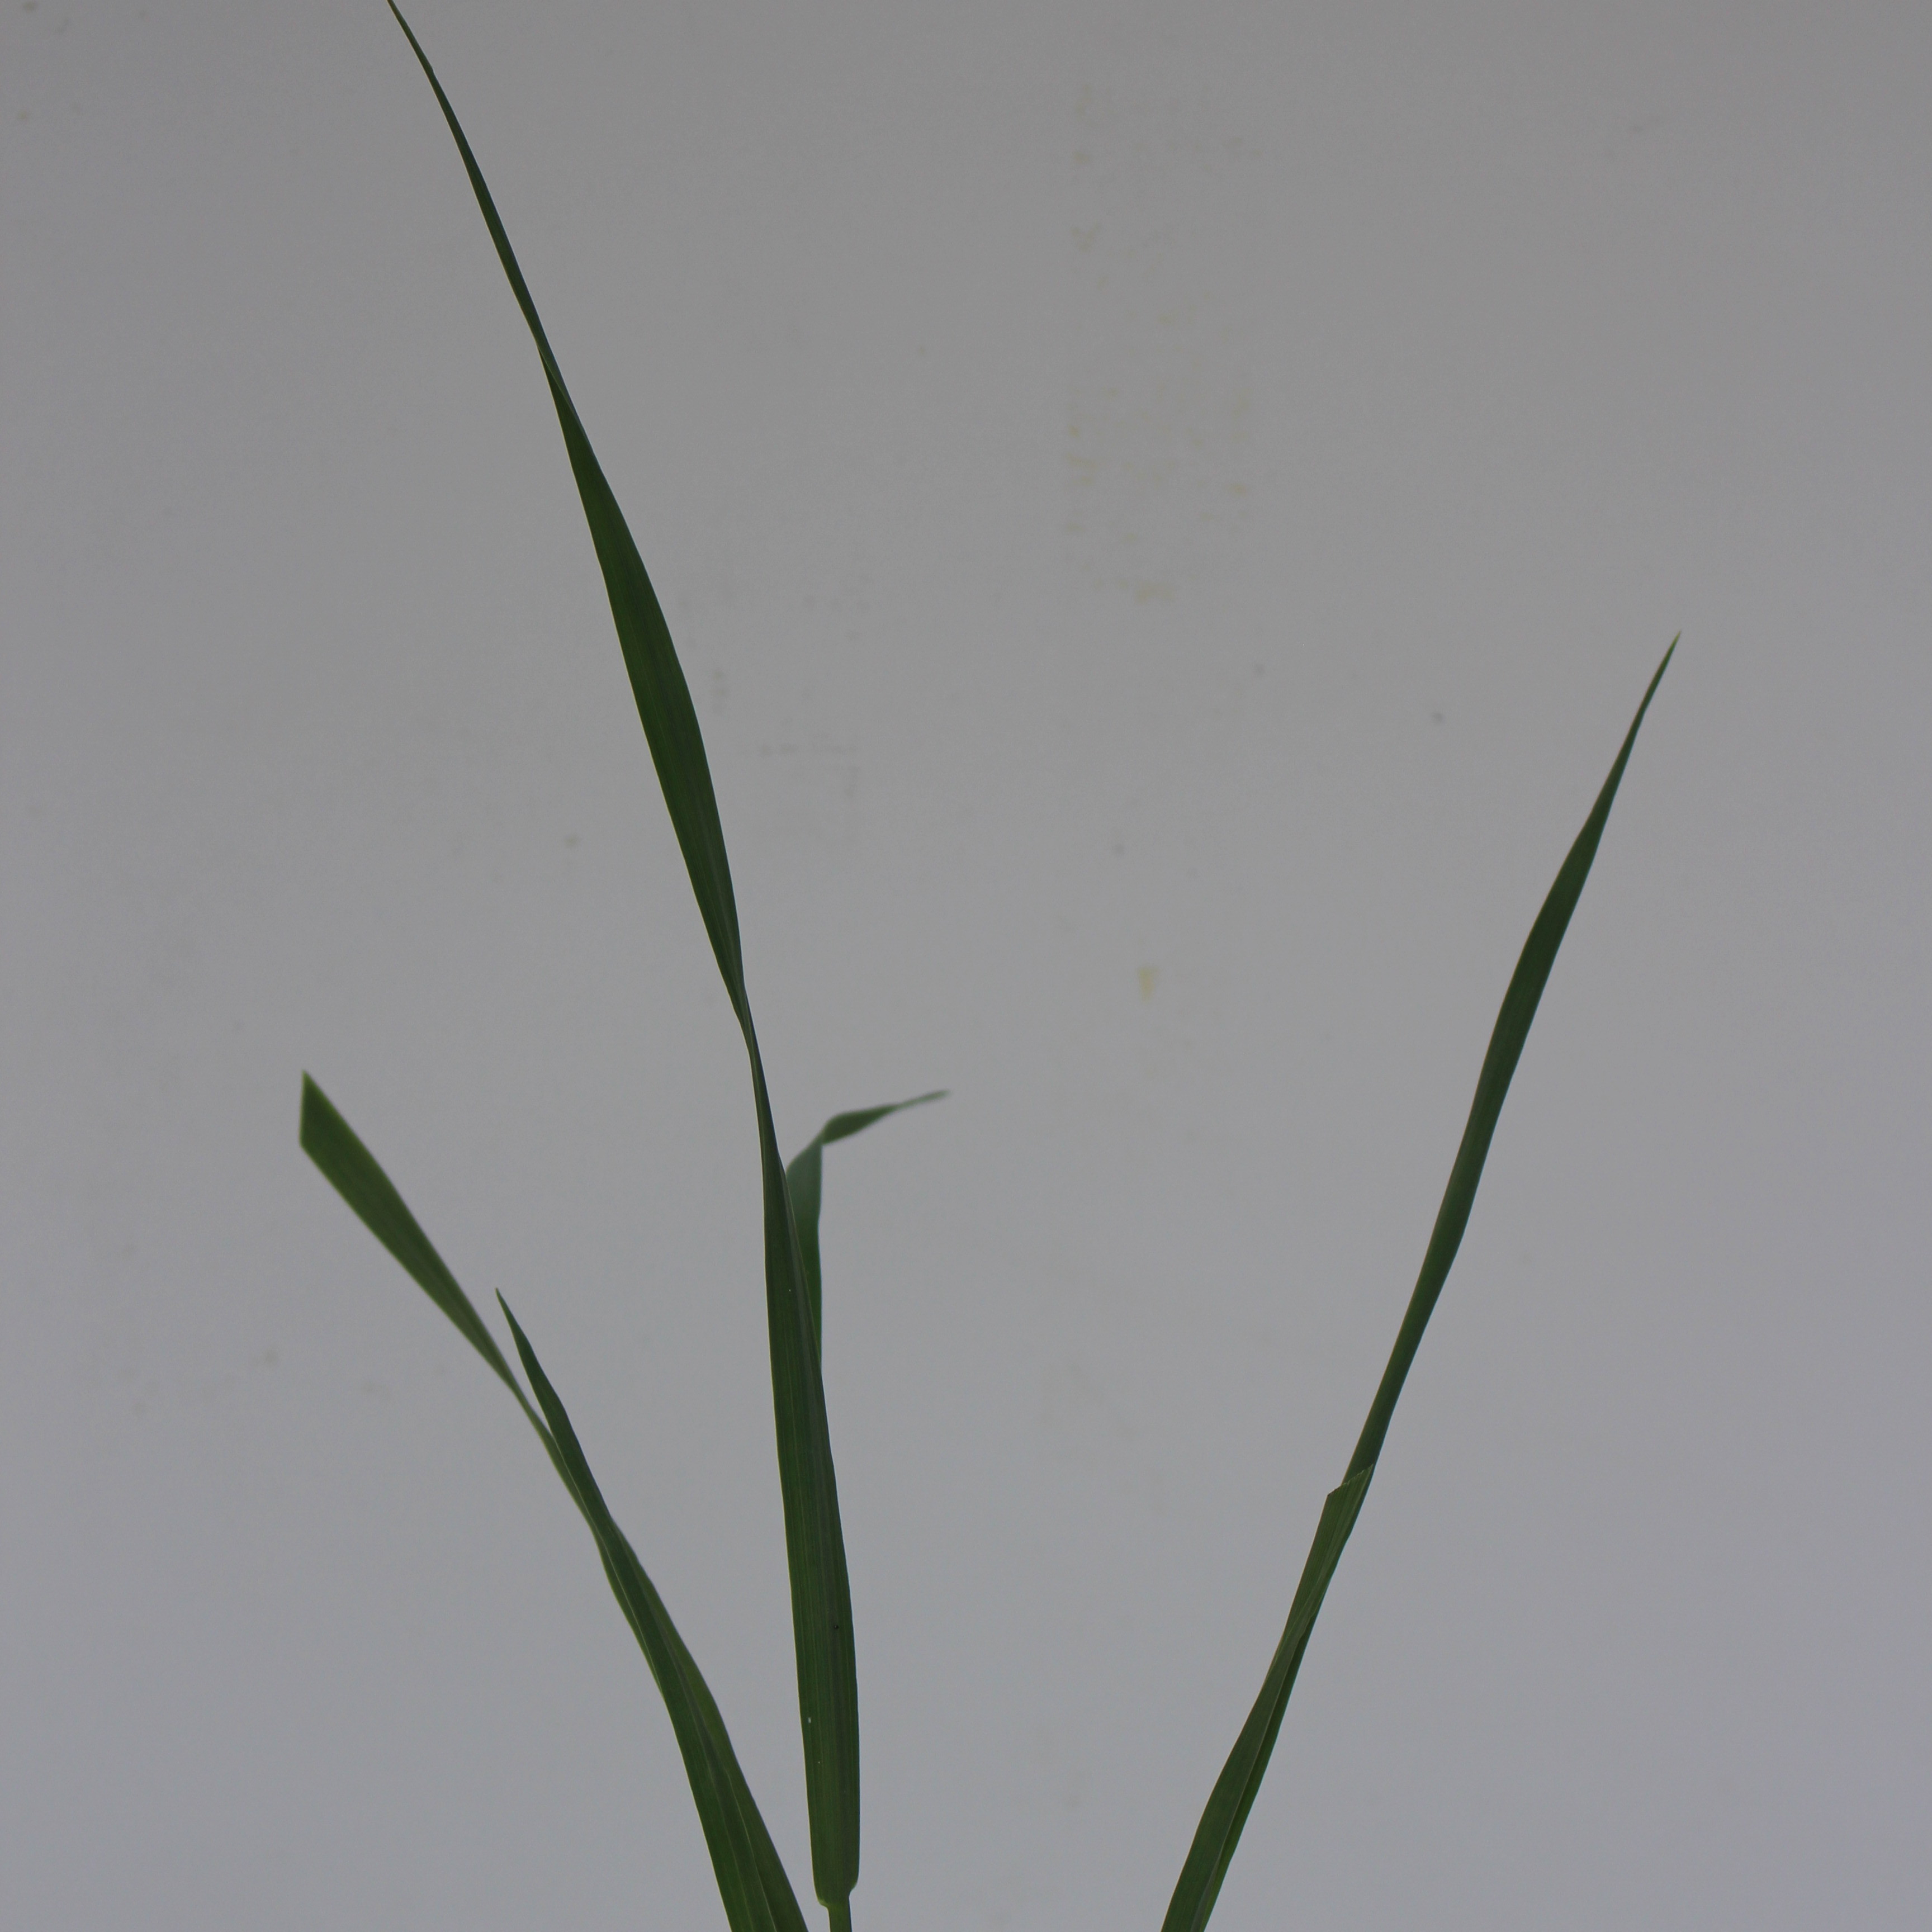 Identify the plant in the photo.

Avena sterilis
